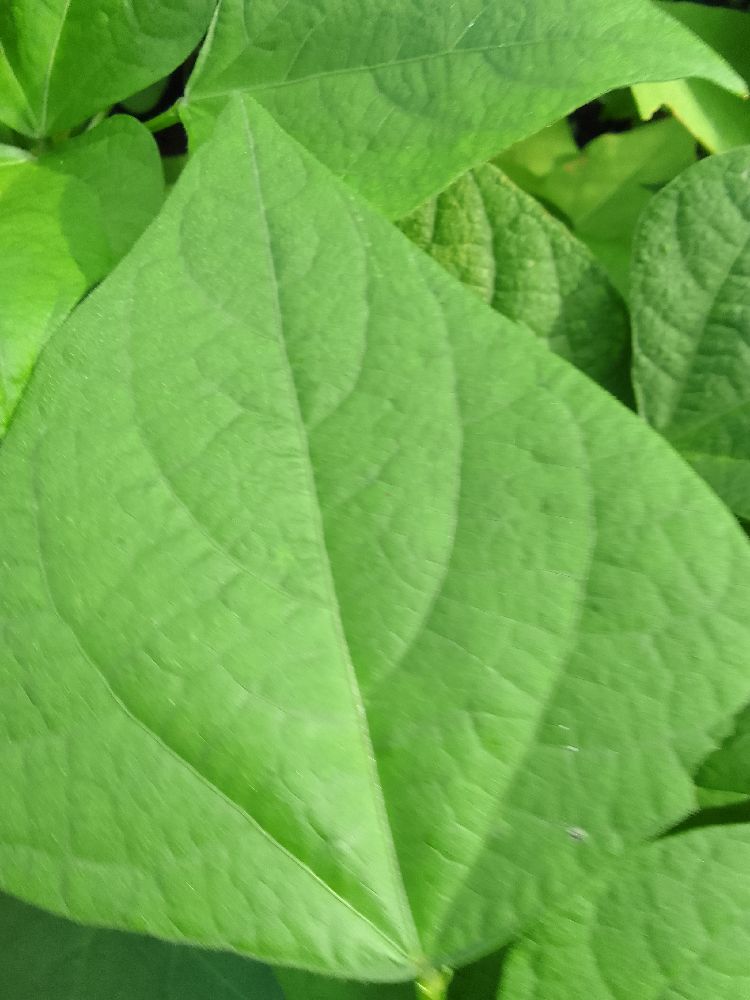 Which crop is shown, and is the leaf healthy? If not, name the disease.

common bean, healthy
